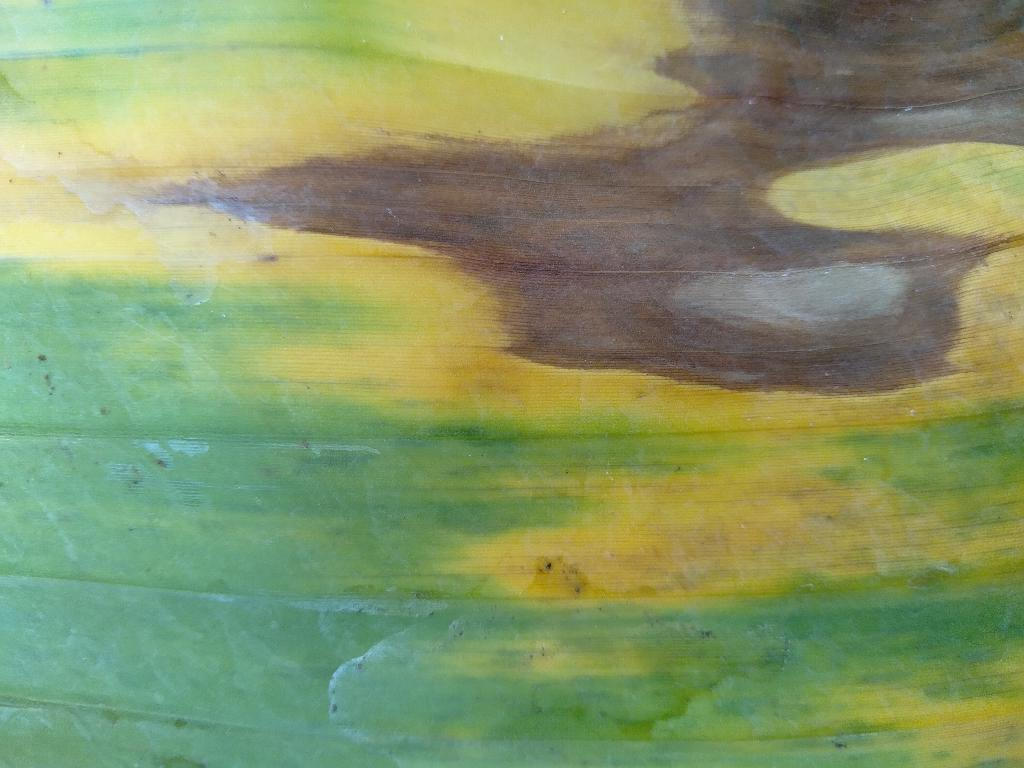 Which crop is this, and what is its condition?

banana, fusarium wilt race 1
